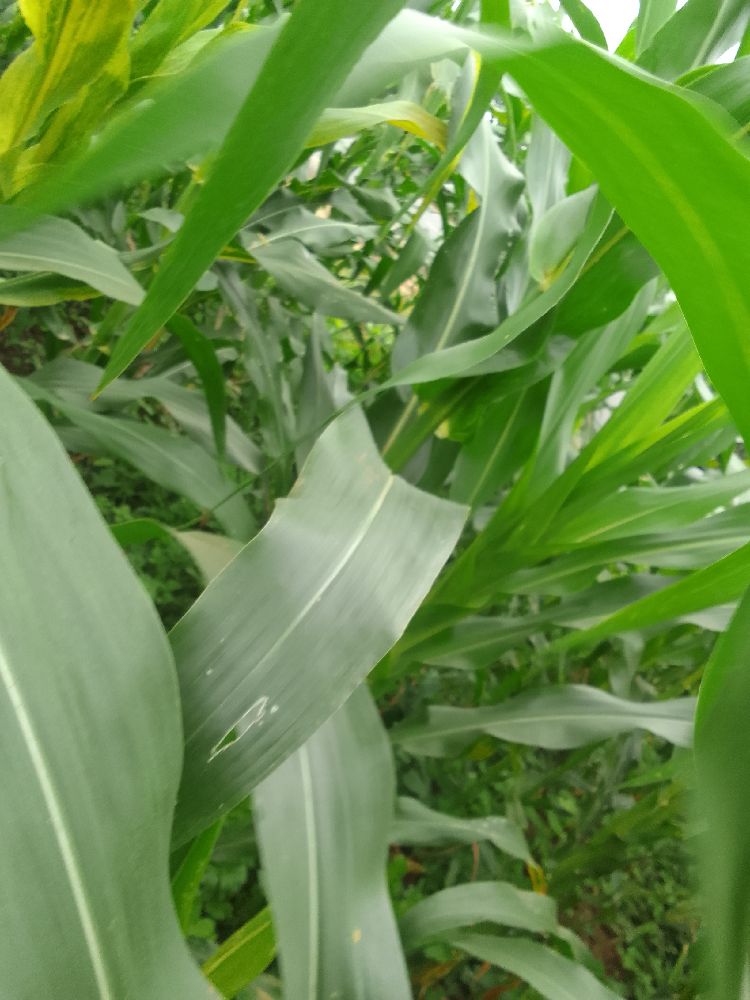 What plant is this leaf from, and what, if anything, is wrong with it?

maize, healthy
